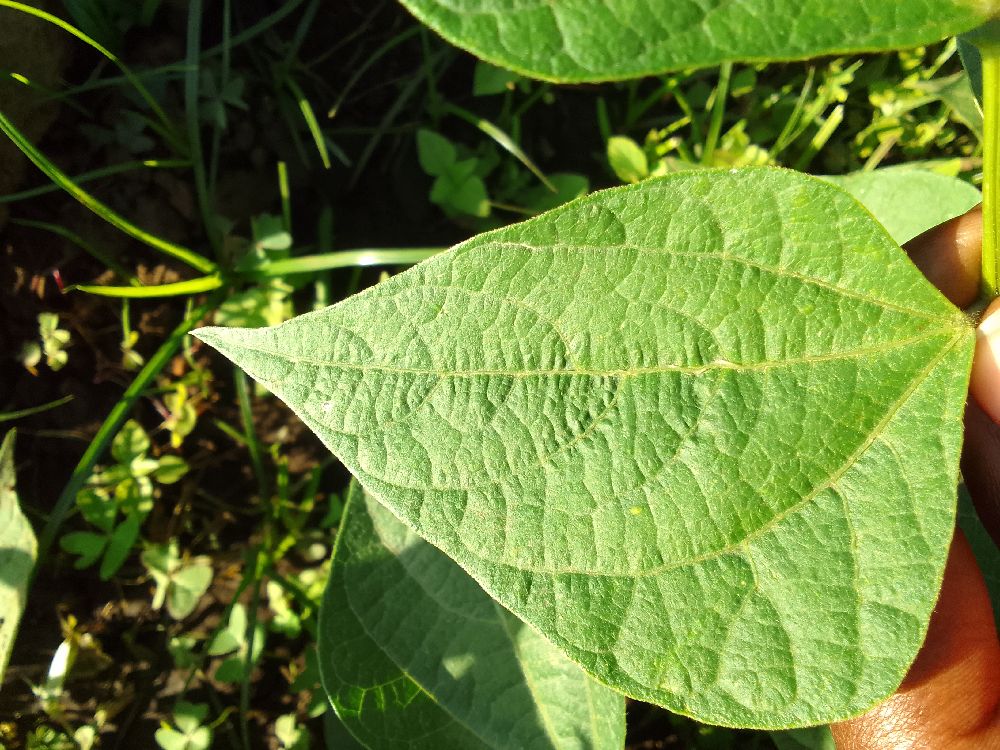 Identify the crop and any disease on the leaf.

common bean, healthy
